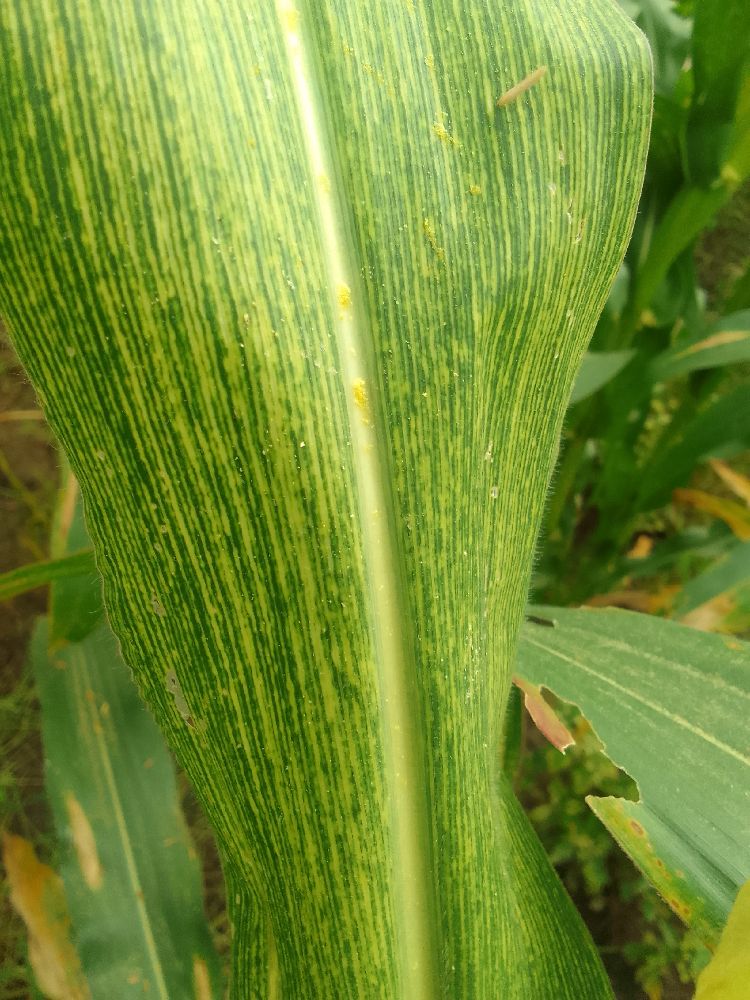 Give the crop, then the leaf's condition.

maize, maize streak virus
